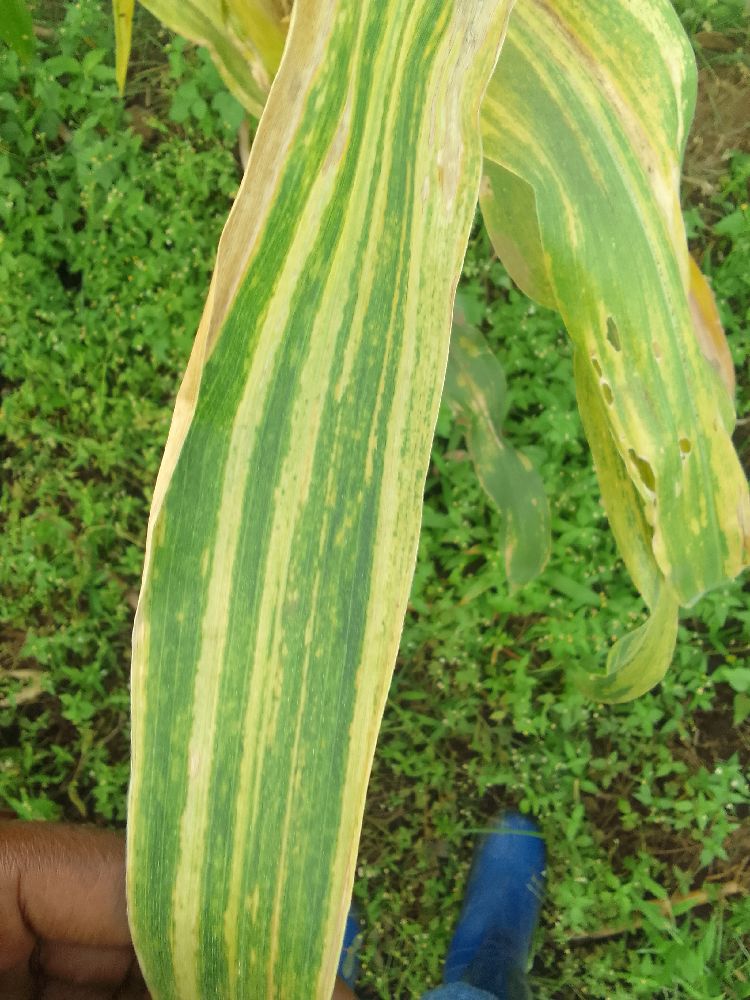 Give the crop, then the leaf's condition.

maize, maize lethal necrosis
